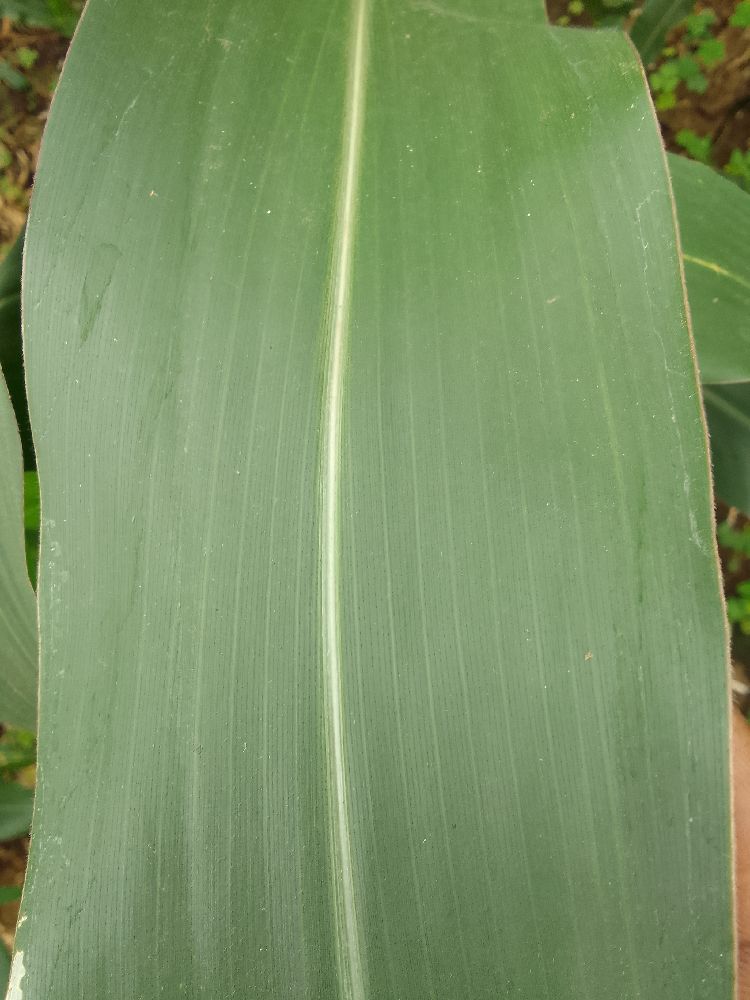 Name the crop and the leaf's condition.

maize, healthy
